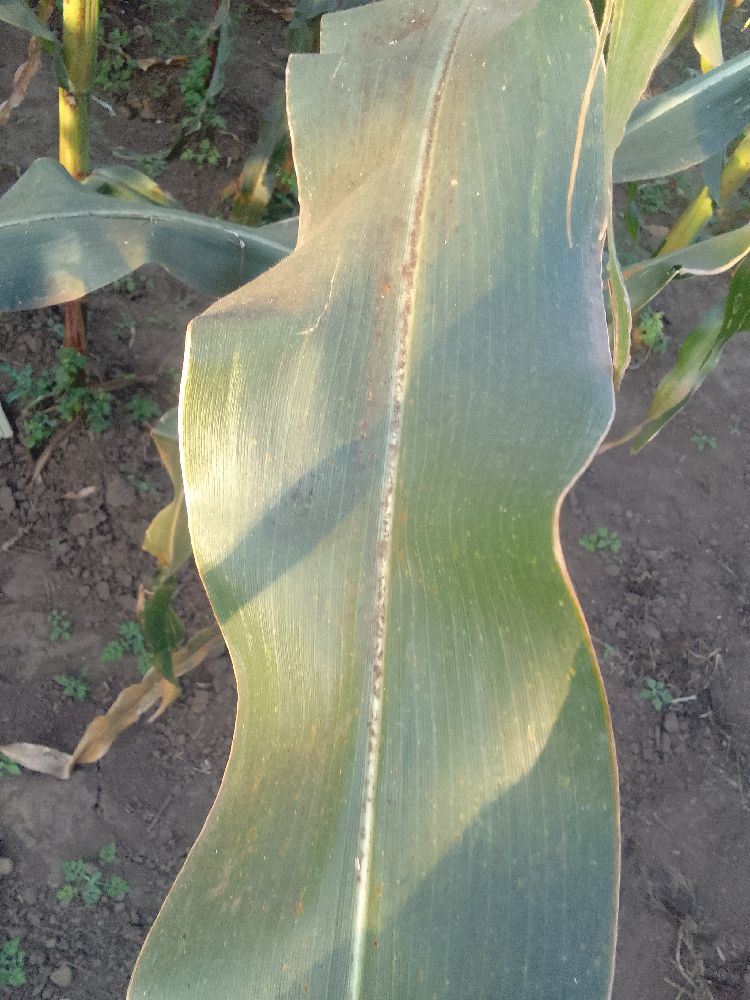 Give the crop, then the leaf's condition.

maize, healthy
